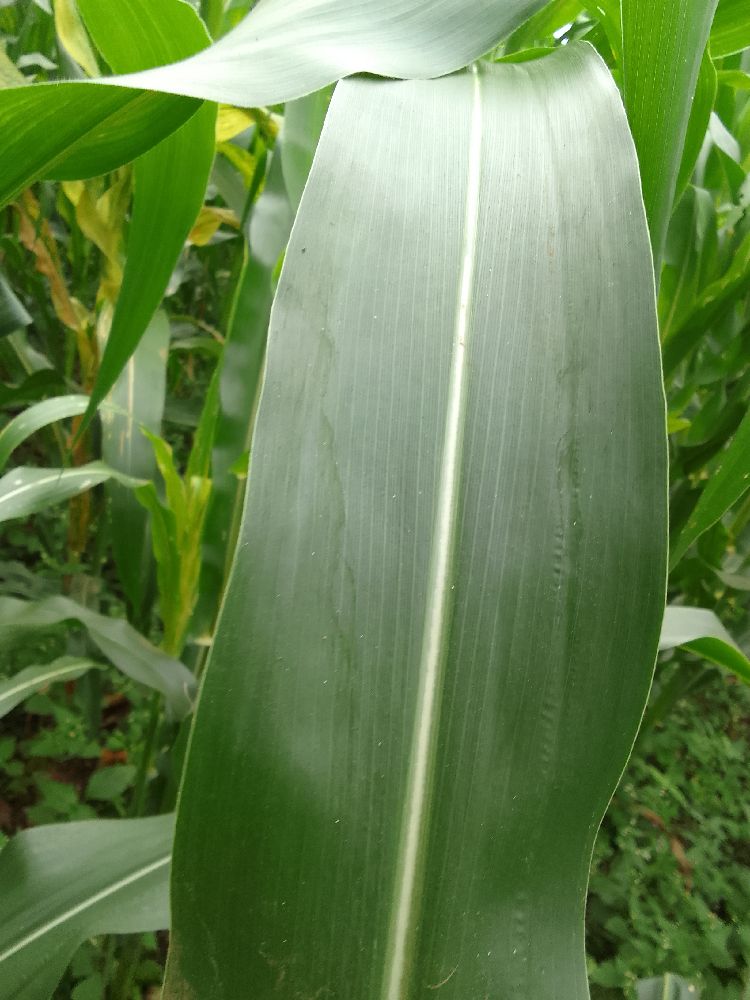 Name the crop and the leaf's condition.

maize, healthy
